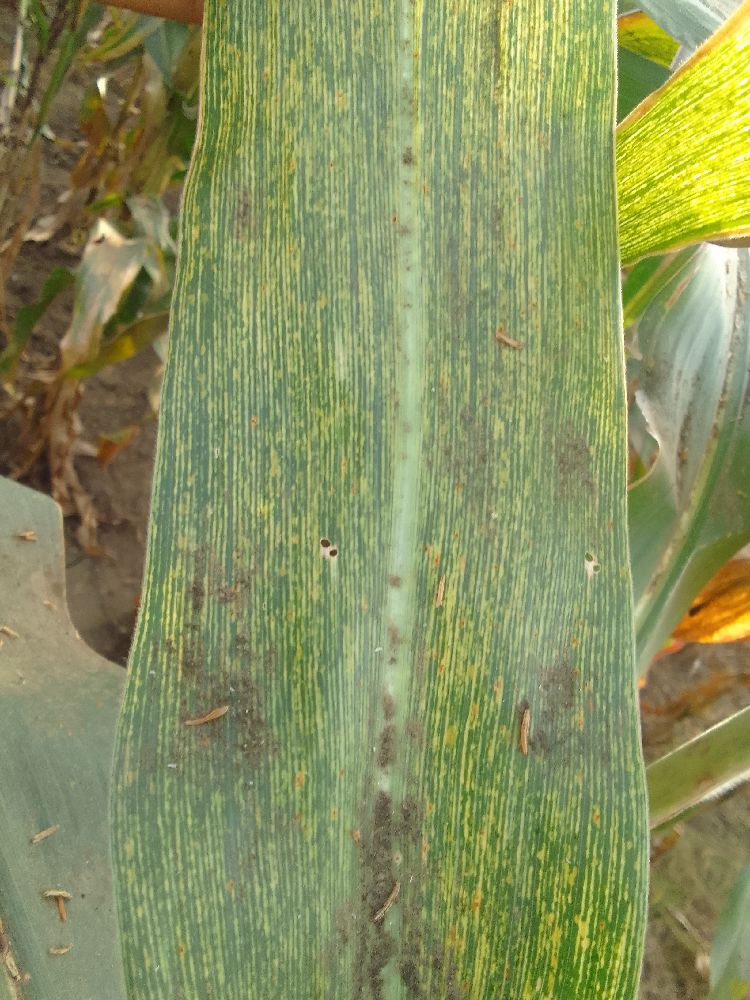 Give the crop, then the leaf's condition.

maize, maize streak virus
